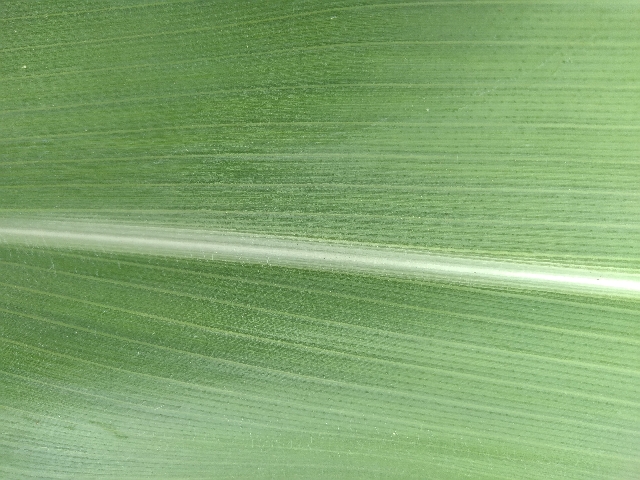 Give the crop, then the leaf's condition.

maize, healthy
